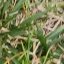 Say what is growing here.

grass
